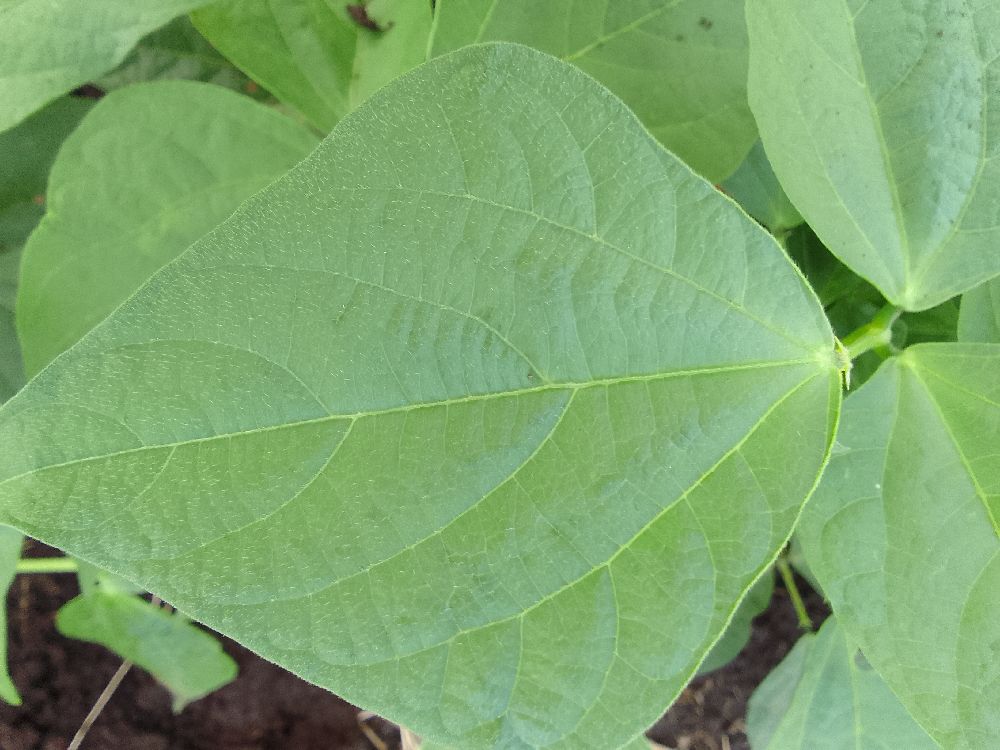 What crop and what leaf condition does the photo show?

common bean, healthy
